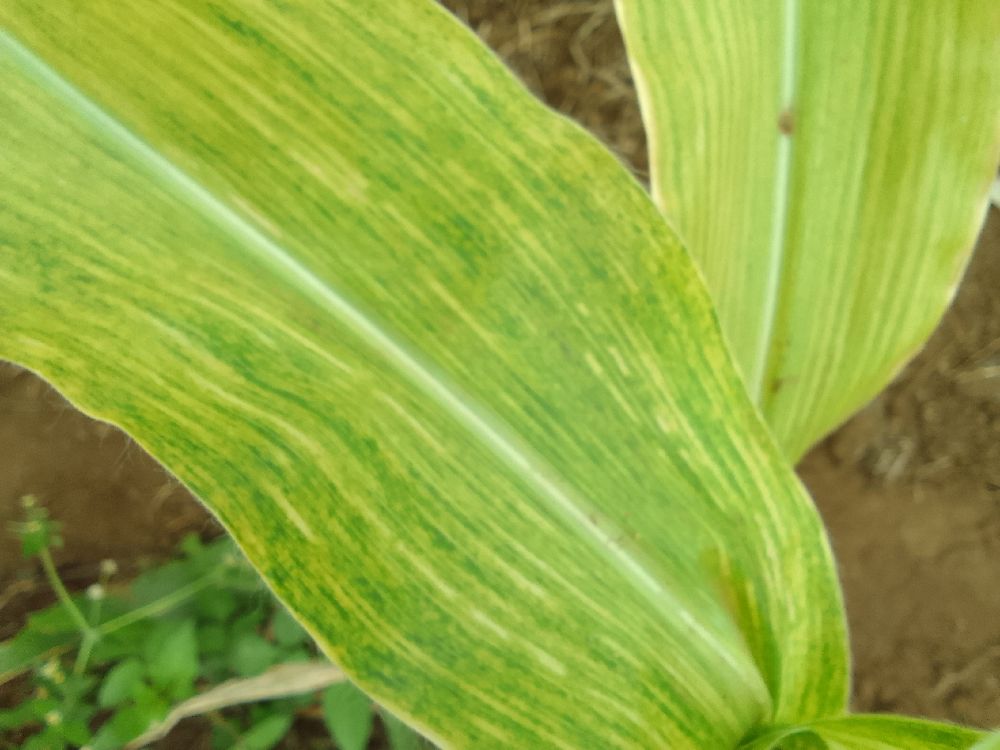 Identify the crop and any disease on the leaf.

maize, maize lethal necrosis
